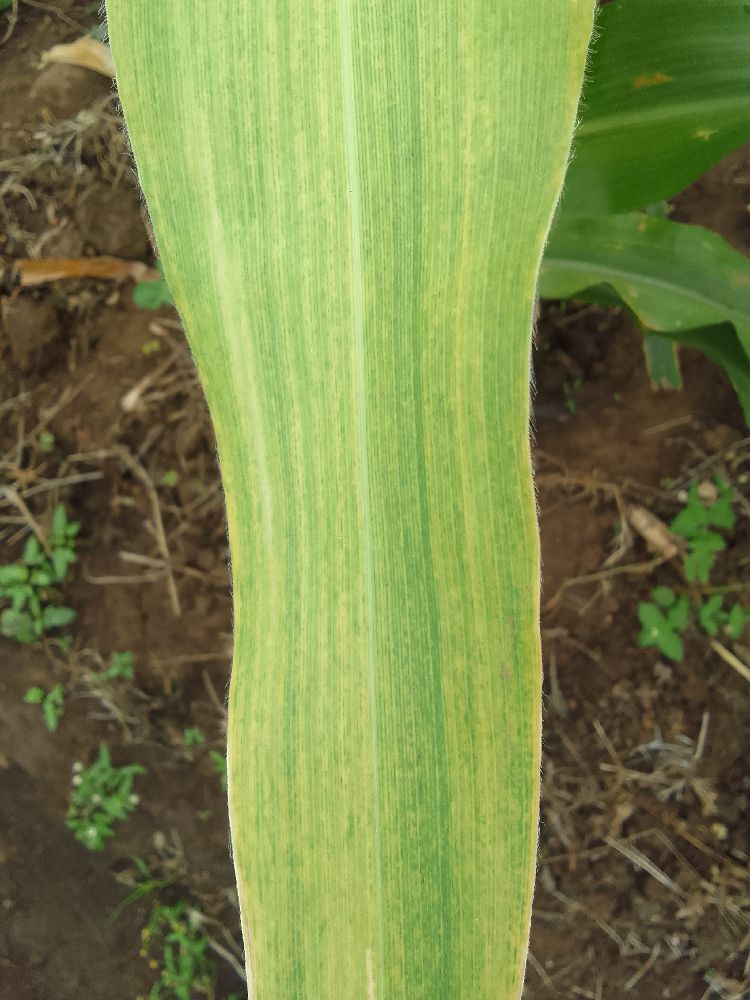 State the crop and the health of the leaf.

maize, maize lethal necrosis
